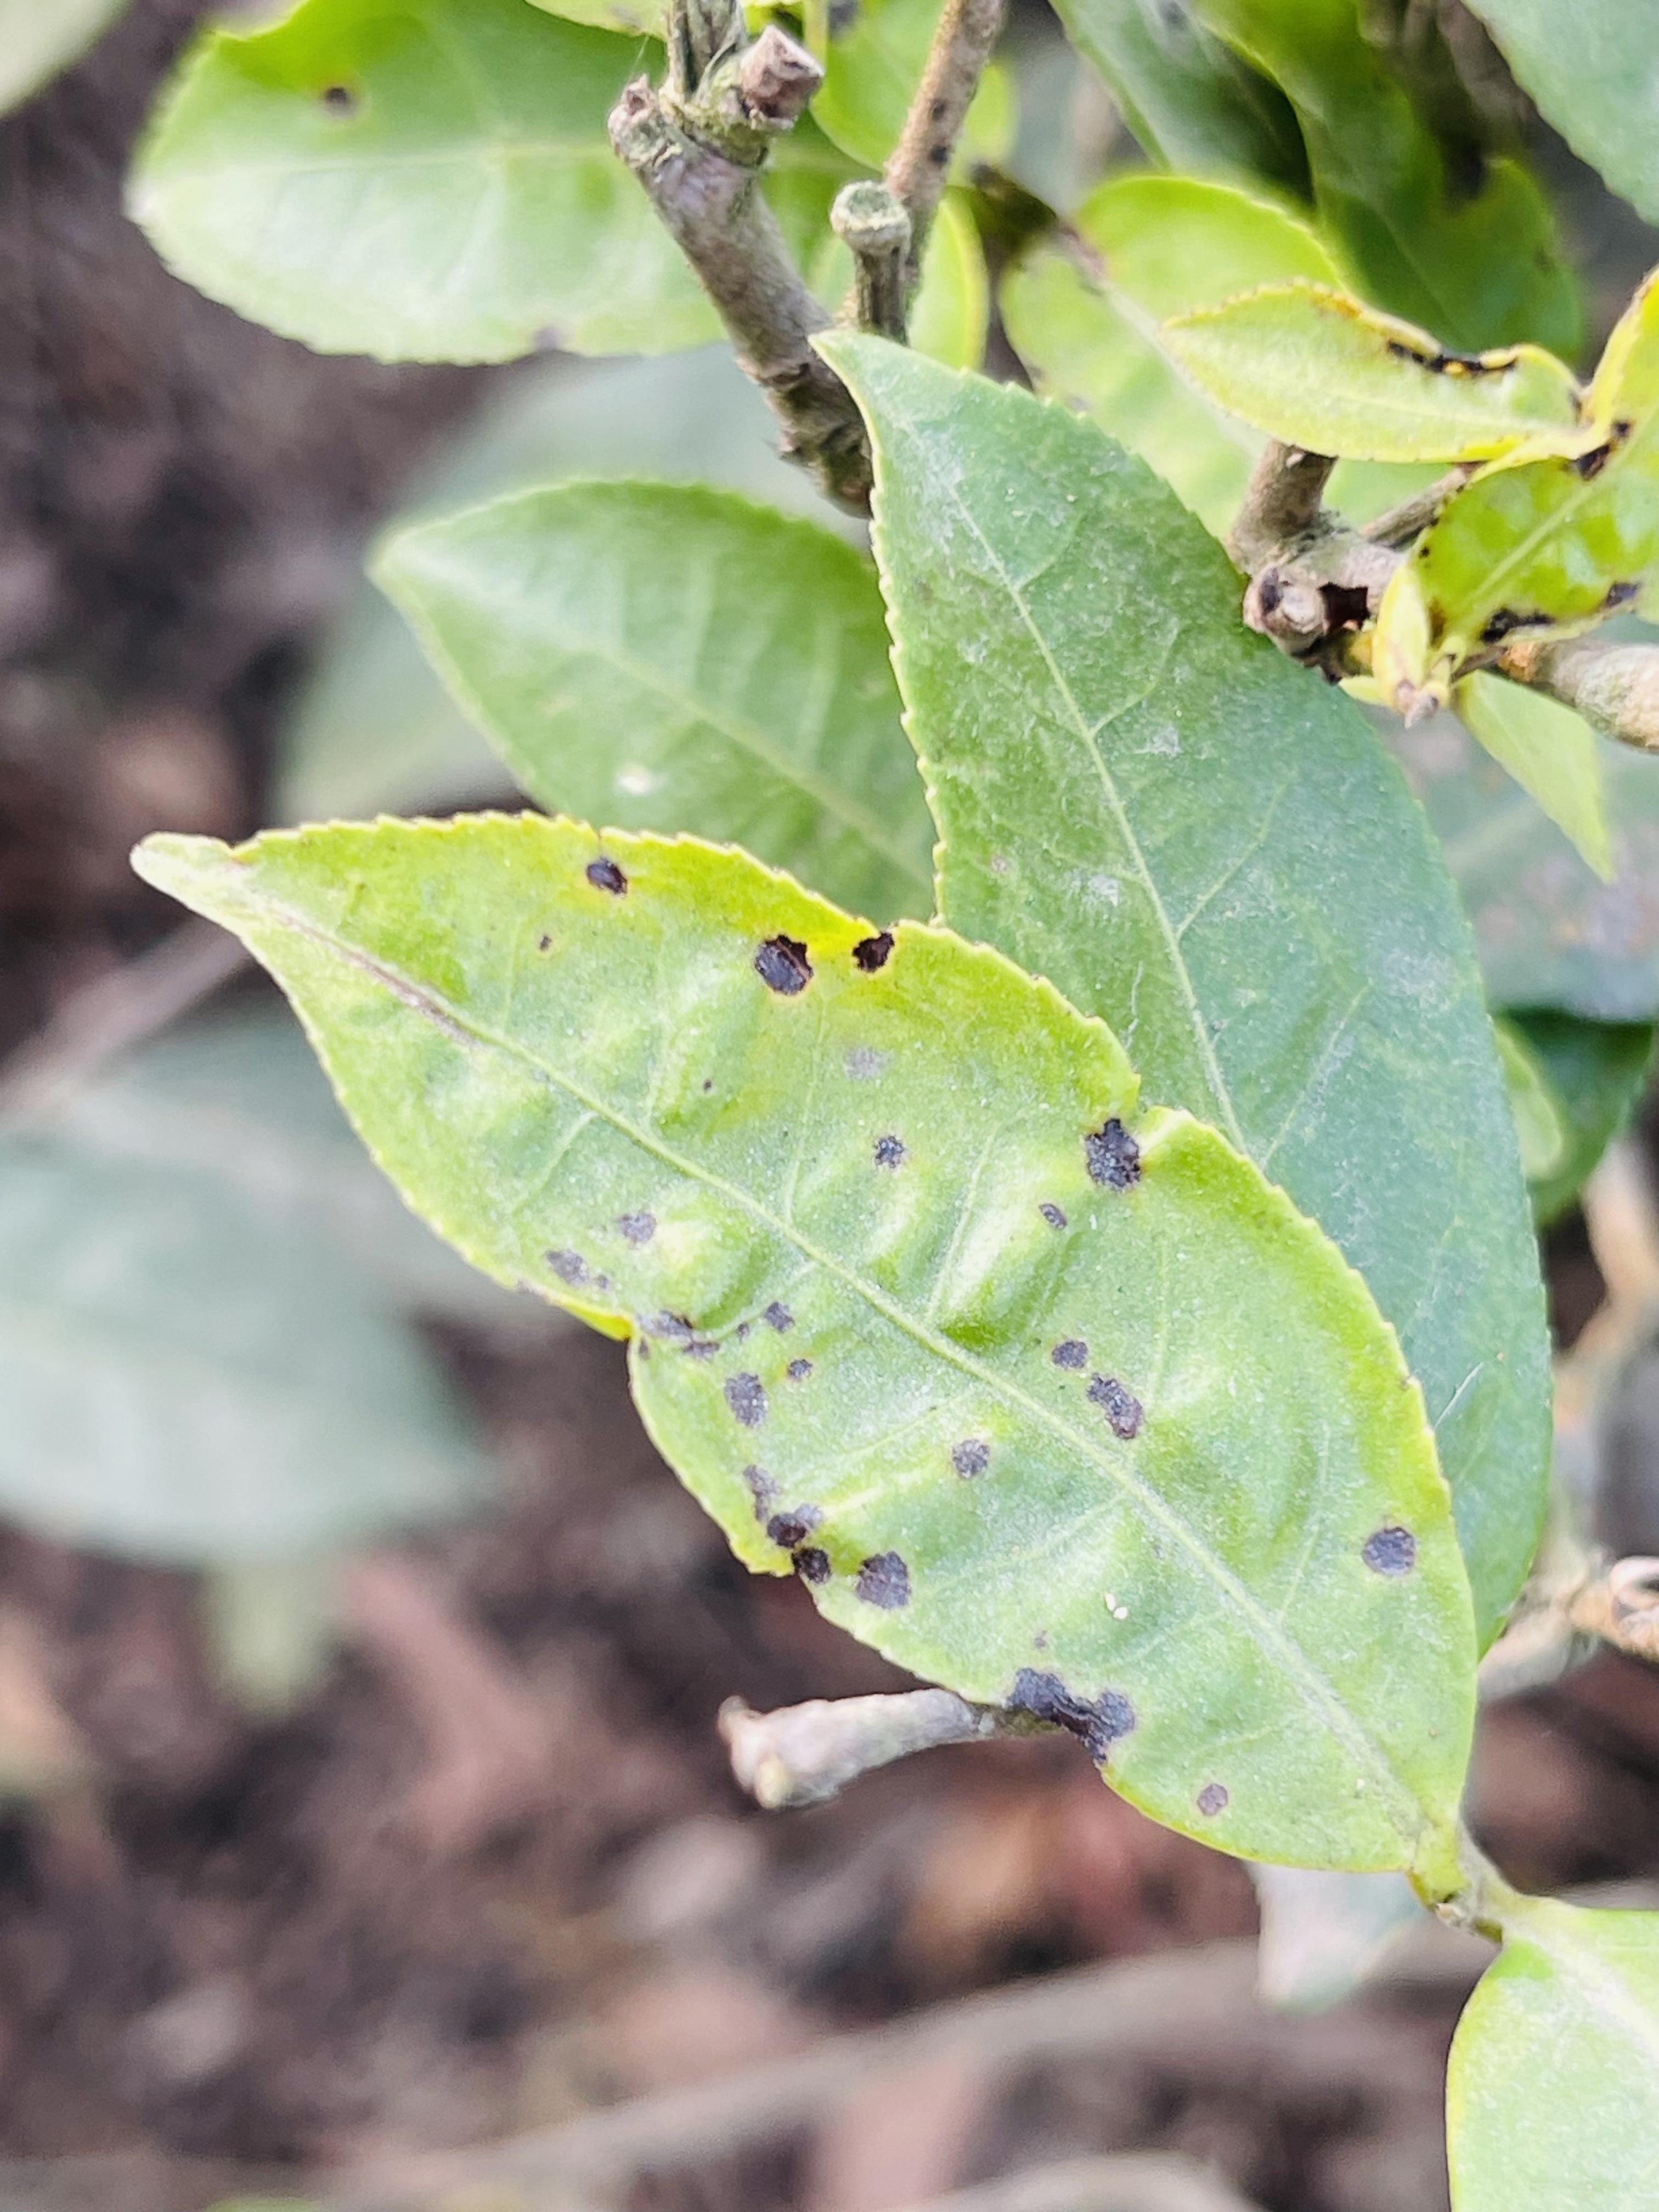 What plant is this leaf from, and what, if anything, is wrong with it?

tea, helopeltis
